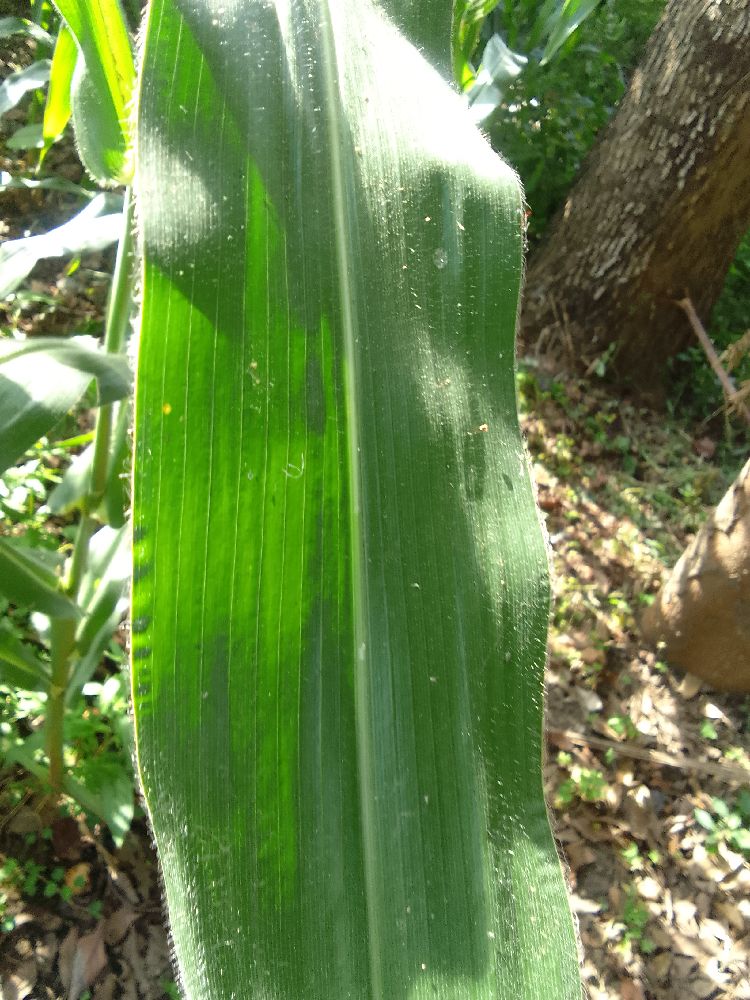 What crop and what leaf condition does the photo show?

maize, healthy
